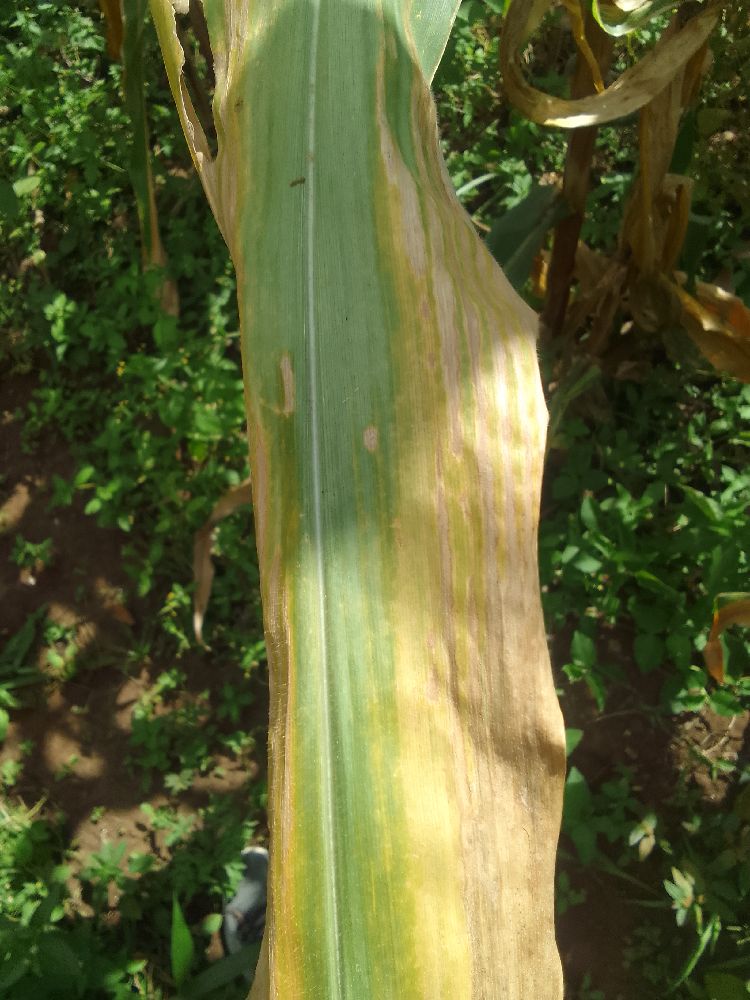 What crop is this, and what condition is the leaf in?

maize, maize lethal necrosis
